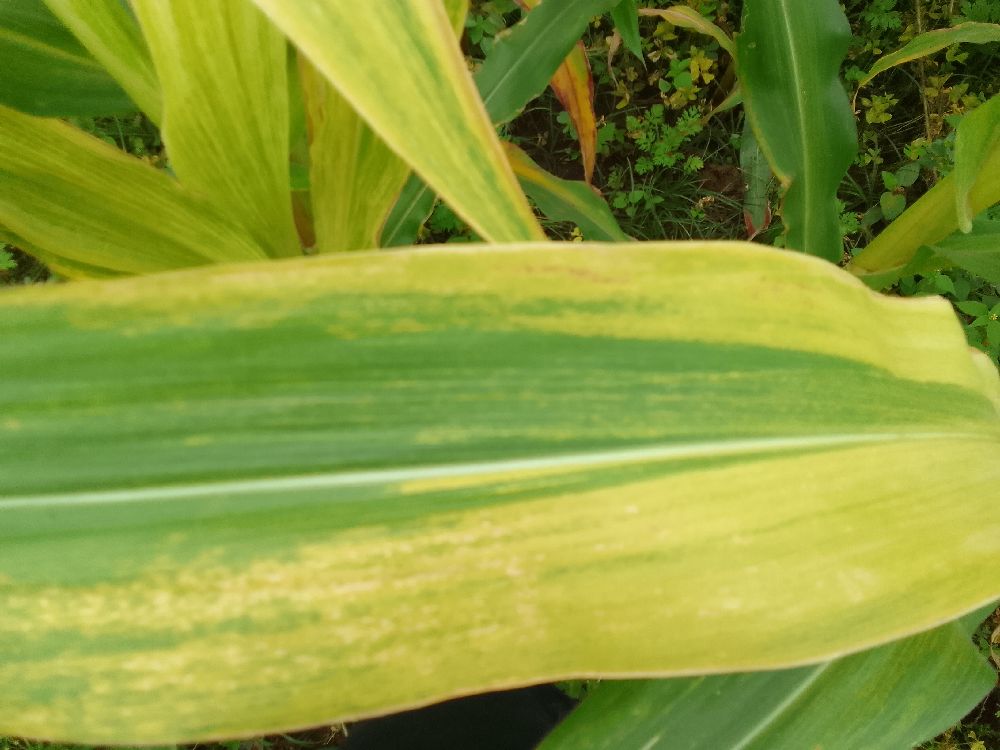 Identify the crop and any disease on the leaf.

maize, maize lethal necrosis
